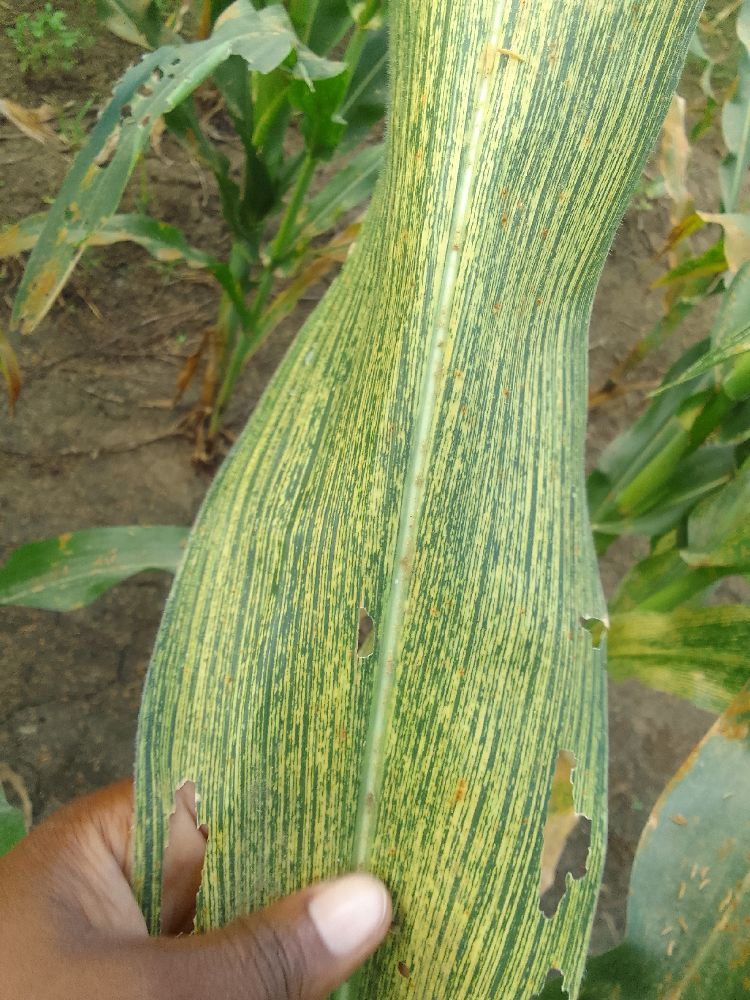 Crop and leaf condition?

maize, maize streak virus
